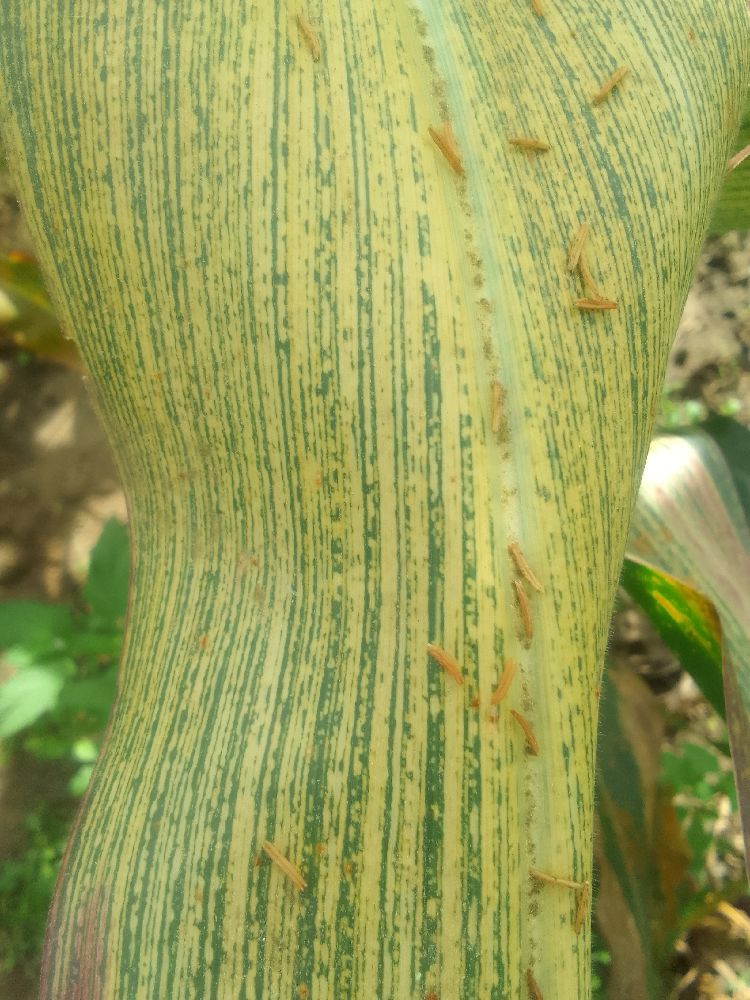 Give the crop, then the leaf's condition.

maize, maize streak virus
